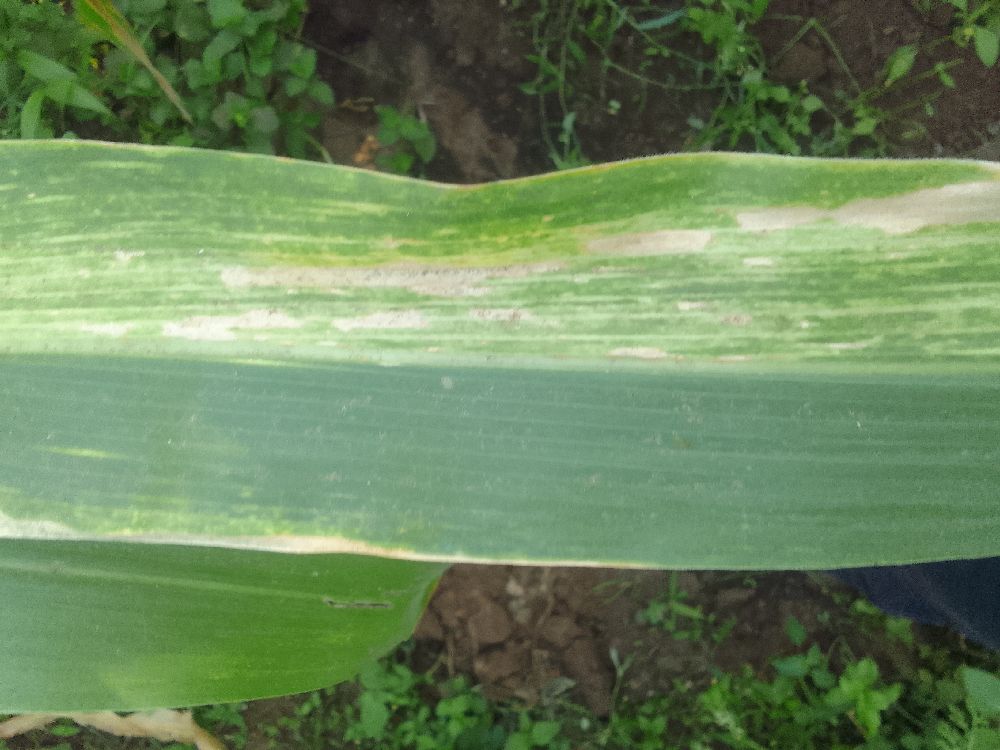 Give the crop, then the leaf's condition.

maize, maize lethal necrosis
